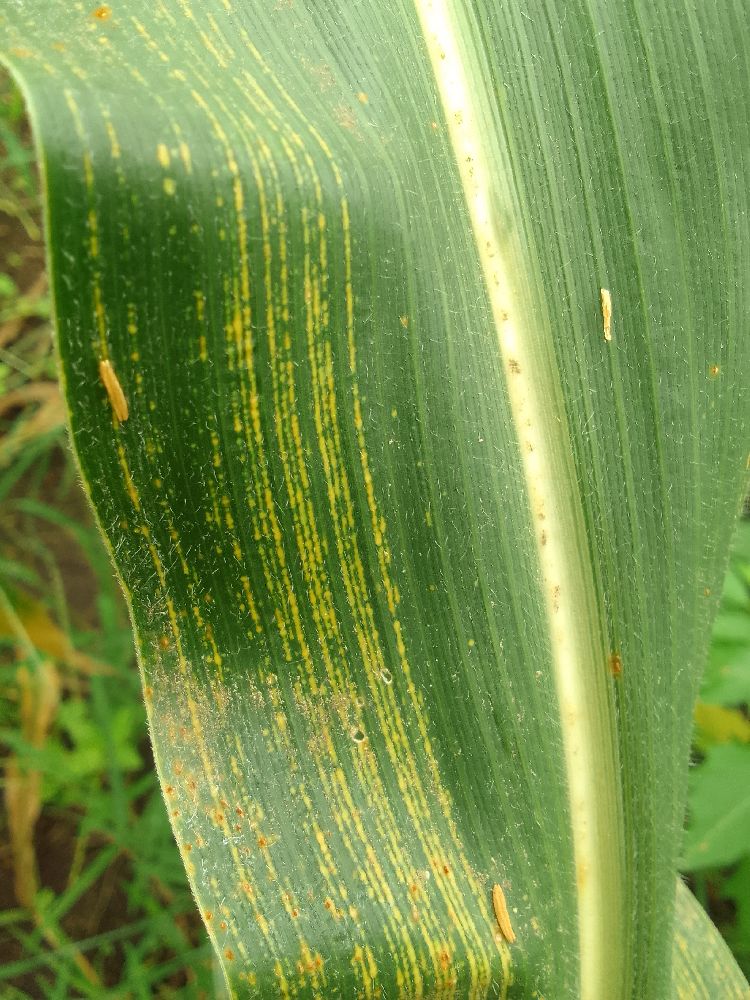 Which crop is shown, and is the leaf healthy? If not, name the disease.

maize, maize streak virus
